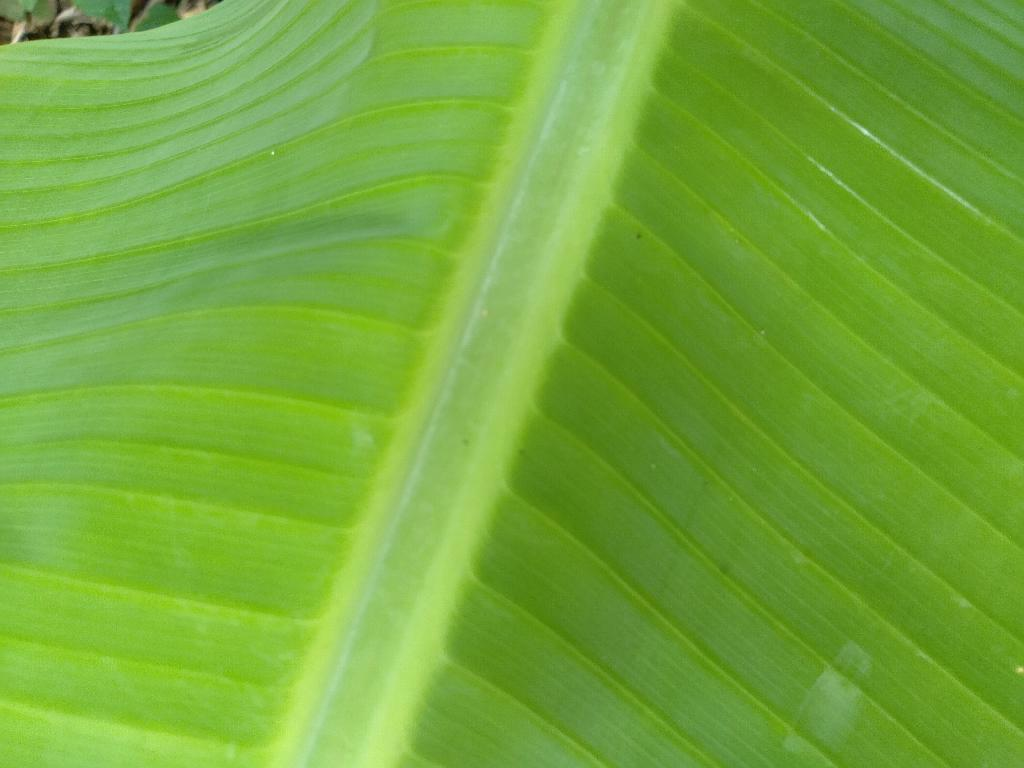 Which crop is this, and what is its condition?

banana, healthy
